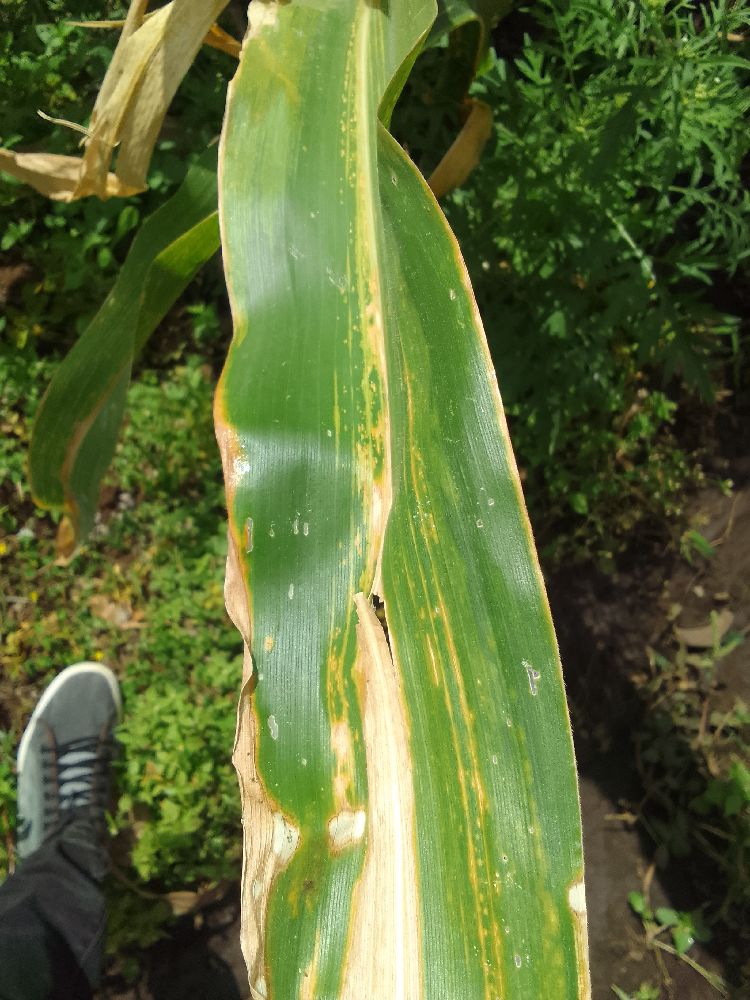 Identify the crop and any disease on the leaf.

maize, maize lethal necrosis
